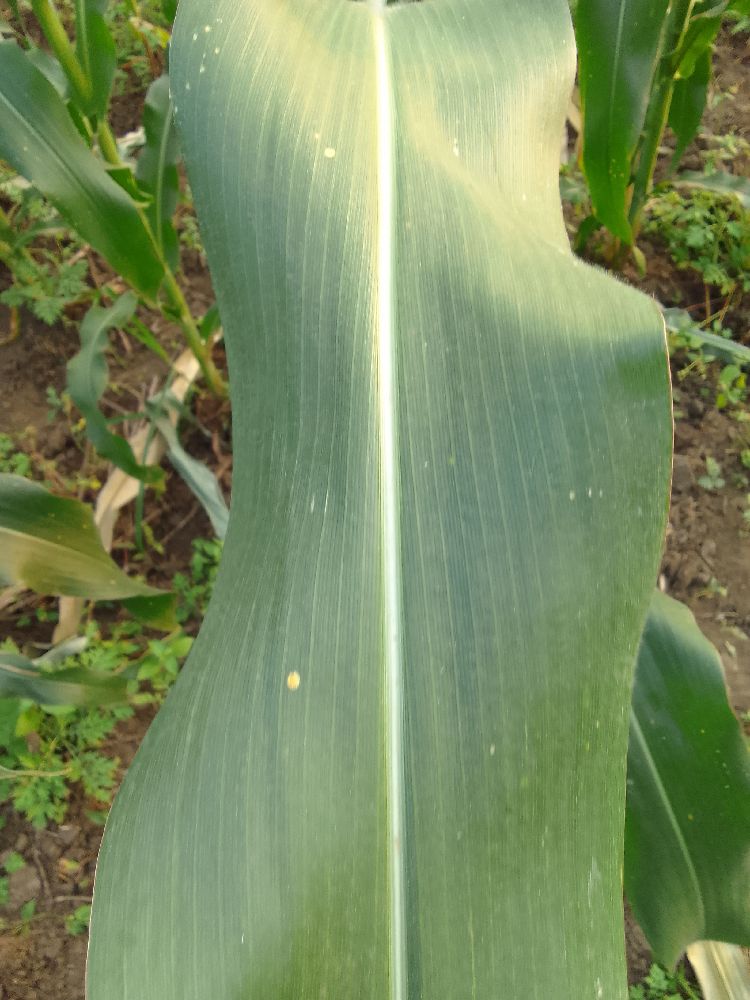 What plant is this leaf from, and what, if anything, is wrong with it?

maize, healthy
